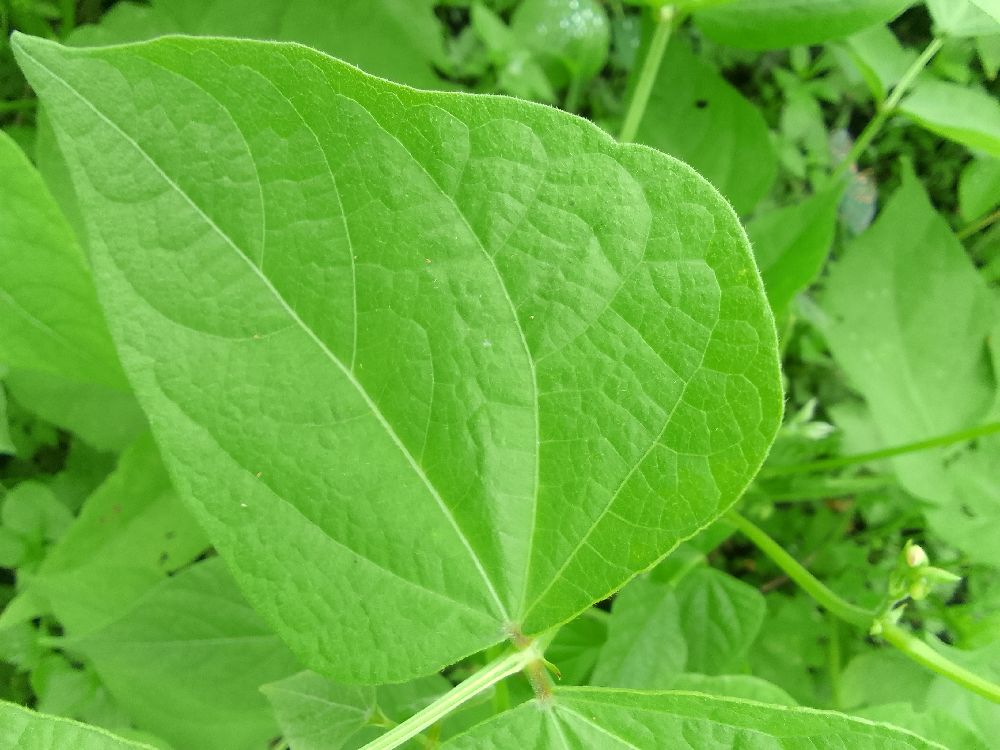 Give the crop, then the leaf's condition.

common bean, healthy
